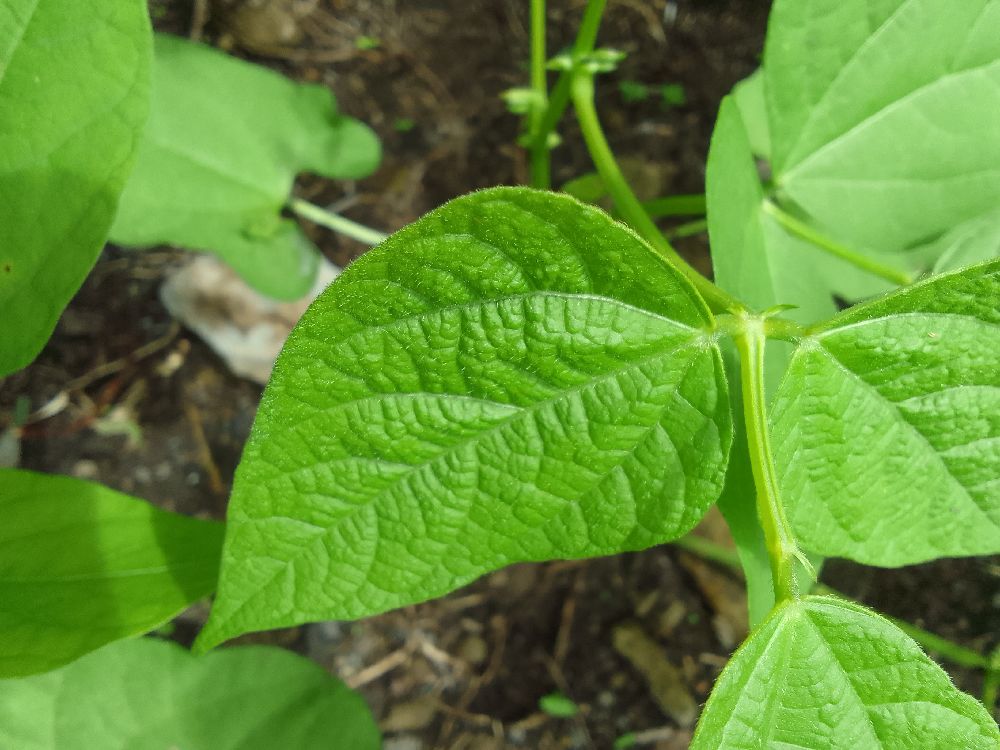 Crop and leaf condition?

common bean, healthy
